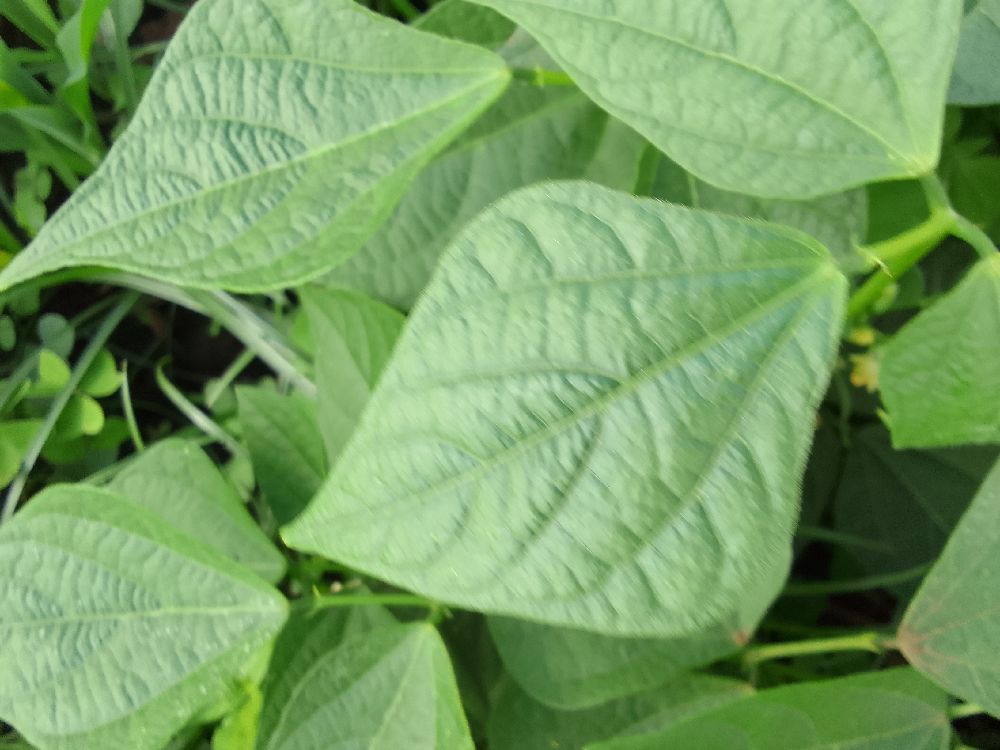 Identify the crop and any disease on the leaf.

common bean, healthy
